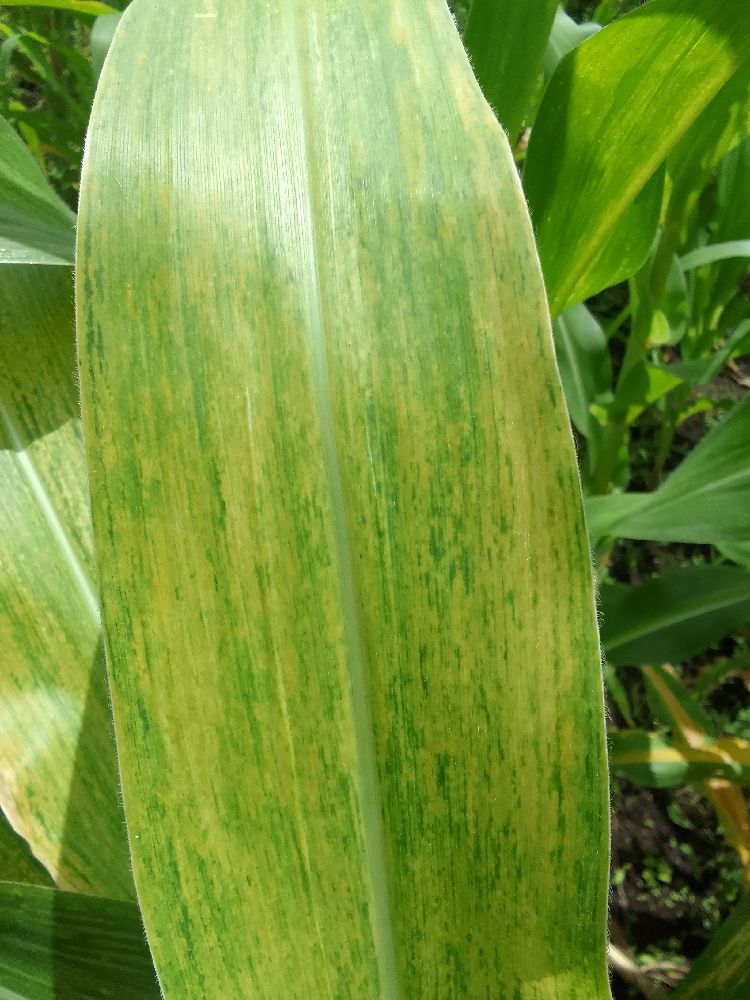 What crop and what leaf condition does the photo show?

maize, maize lethal necrosis
